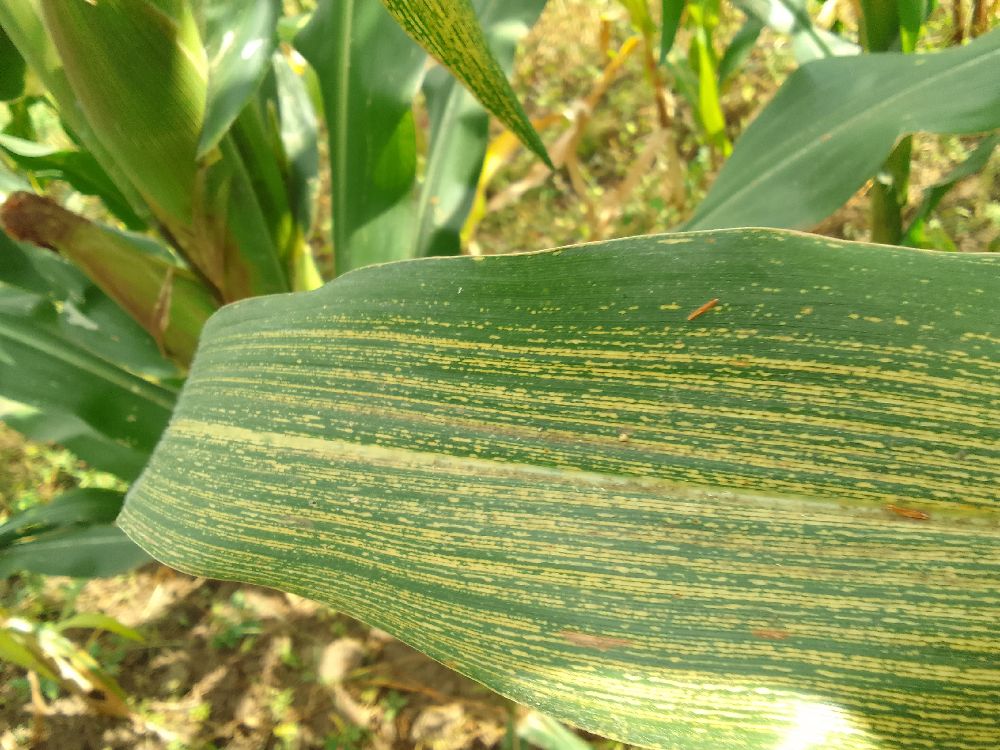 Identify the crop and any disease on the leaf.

maize, maize streak virus
